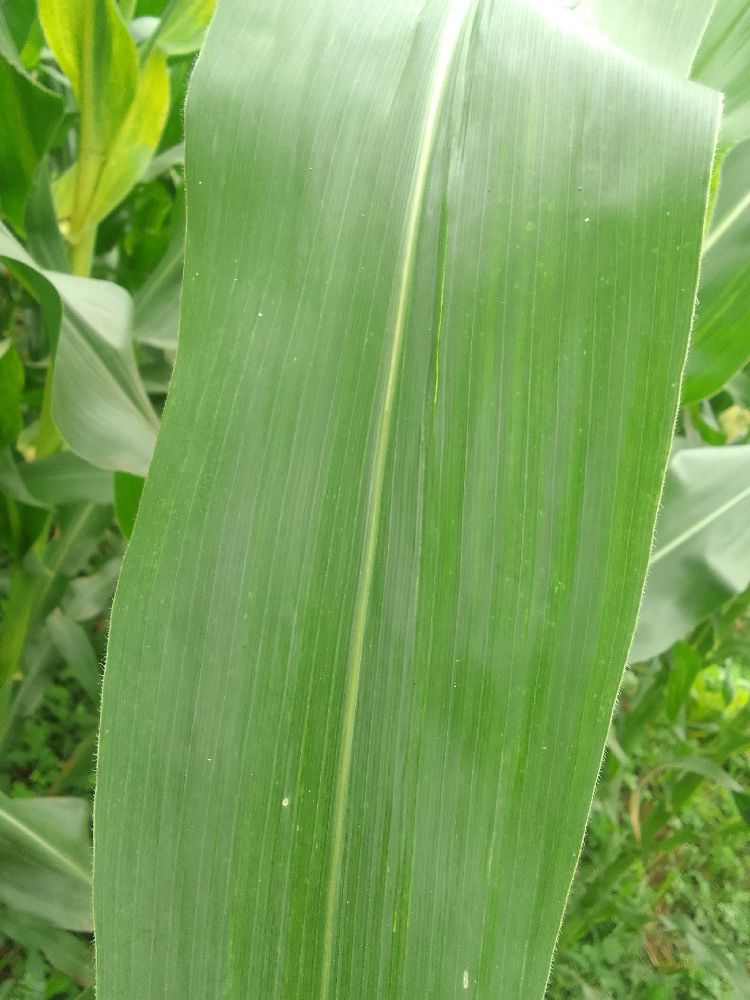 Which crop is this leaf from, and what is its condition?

maize, healthy
